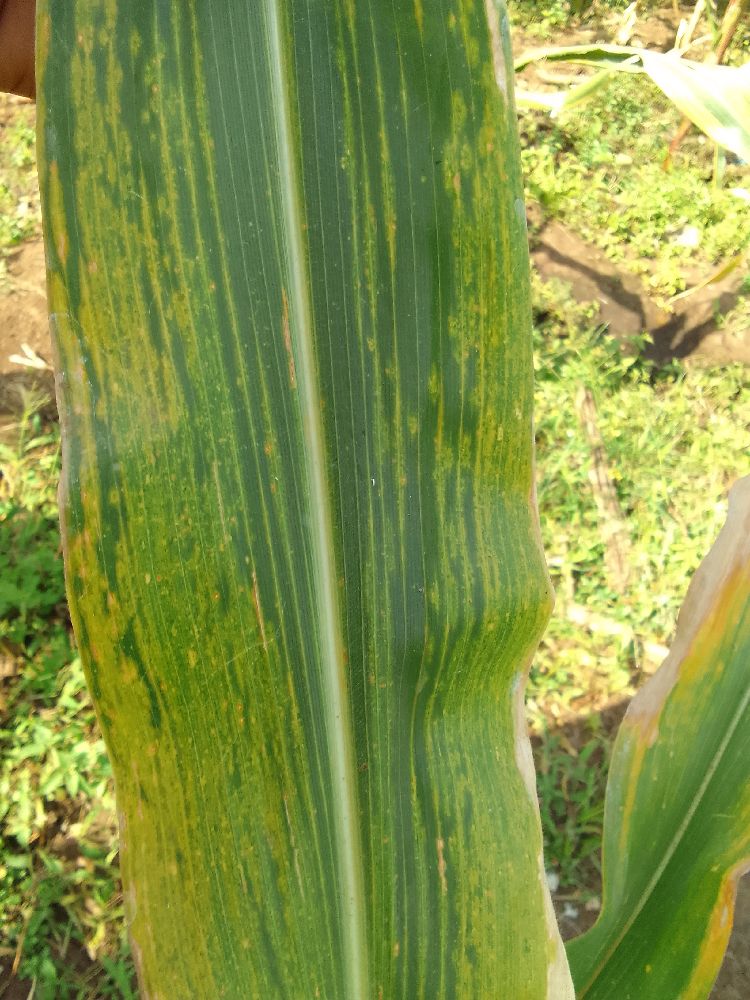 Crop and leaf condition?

maize, maize lethal necrosis
